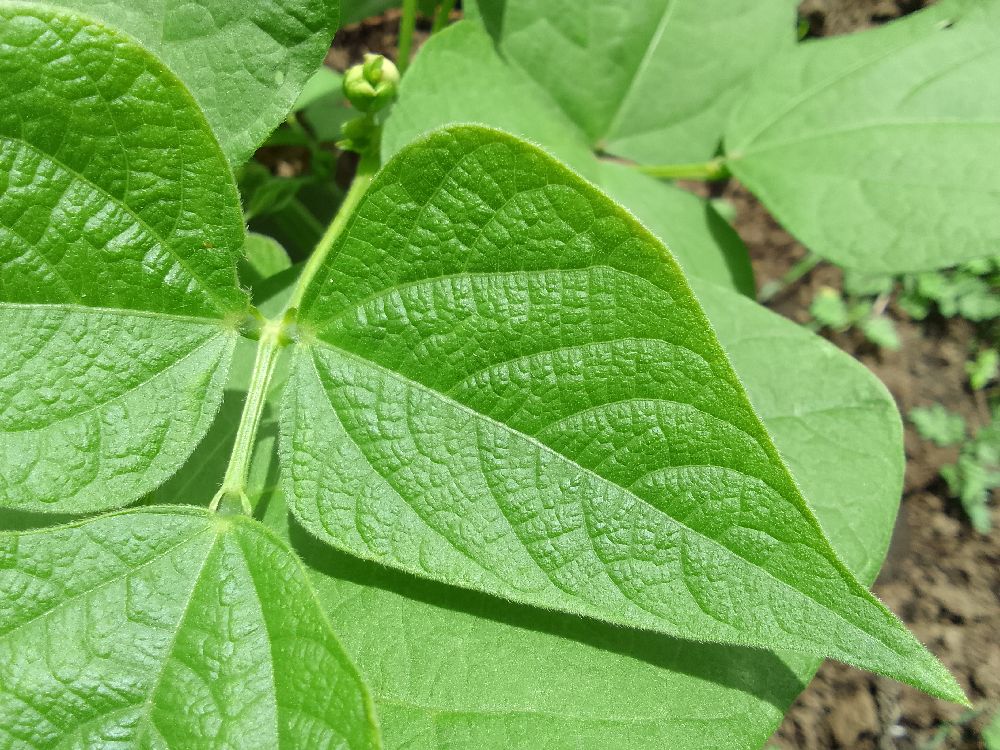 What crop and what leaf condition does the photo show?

common bean, healthy
